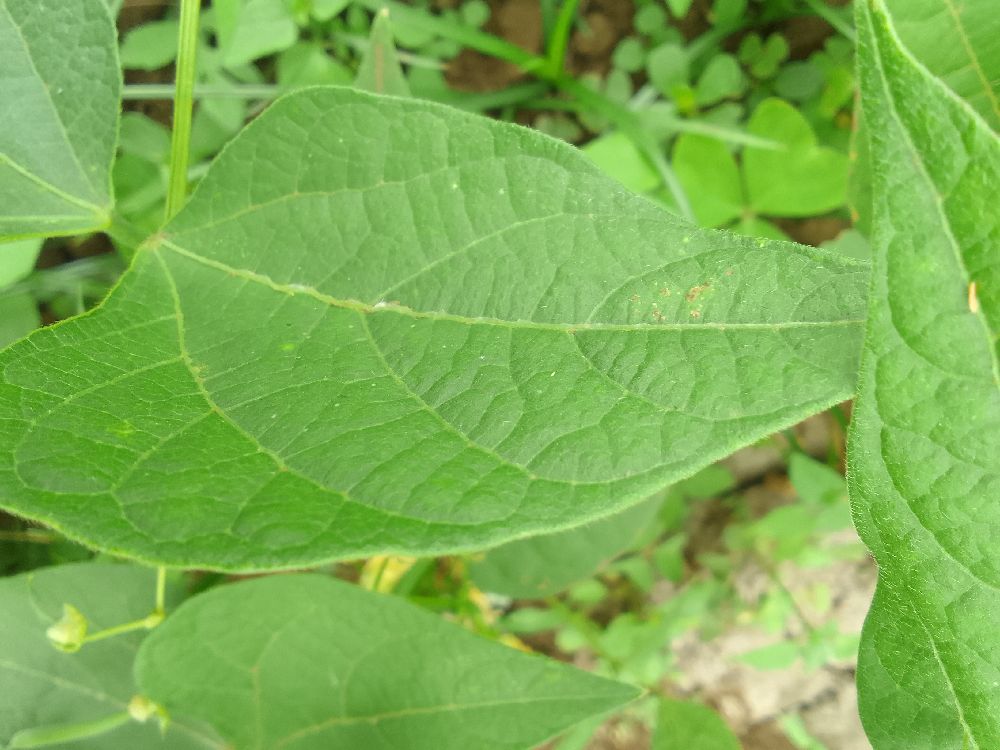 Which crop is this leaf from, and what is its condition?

common bean, healthy
